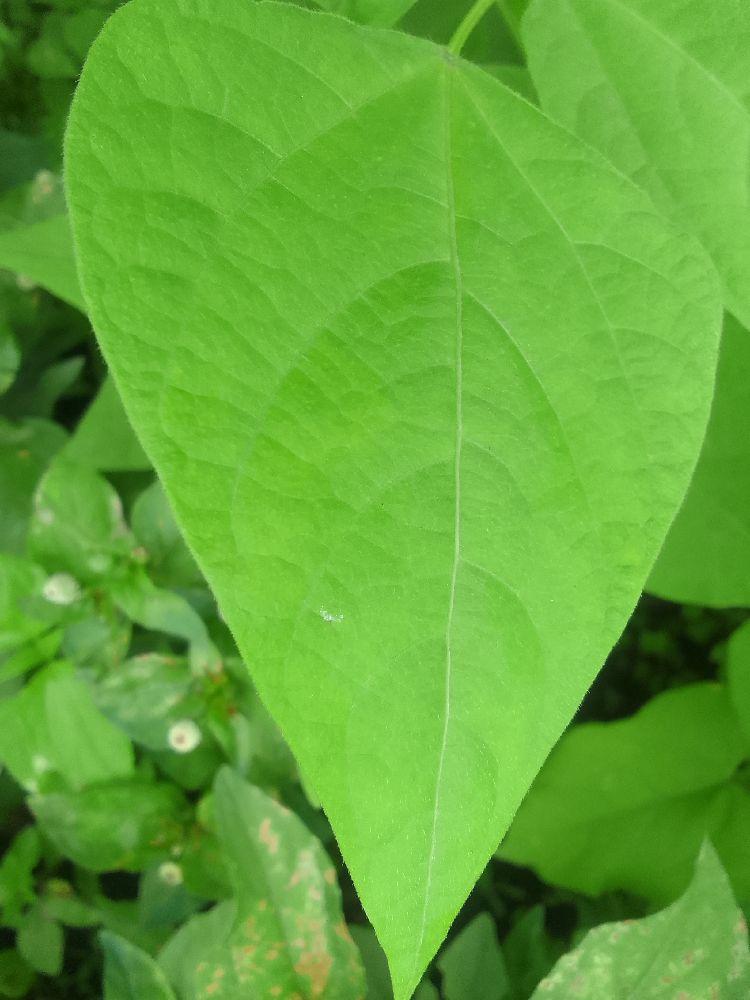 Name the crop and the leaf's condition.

common bean, healthy
